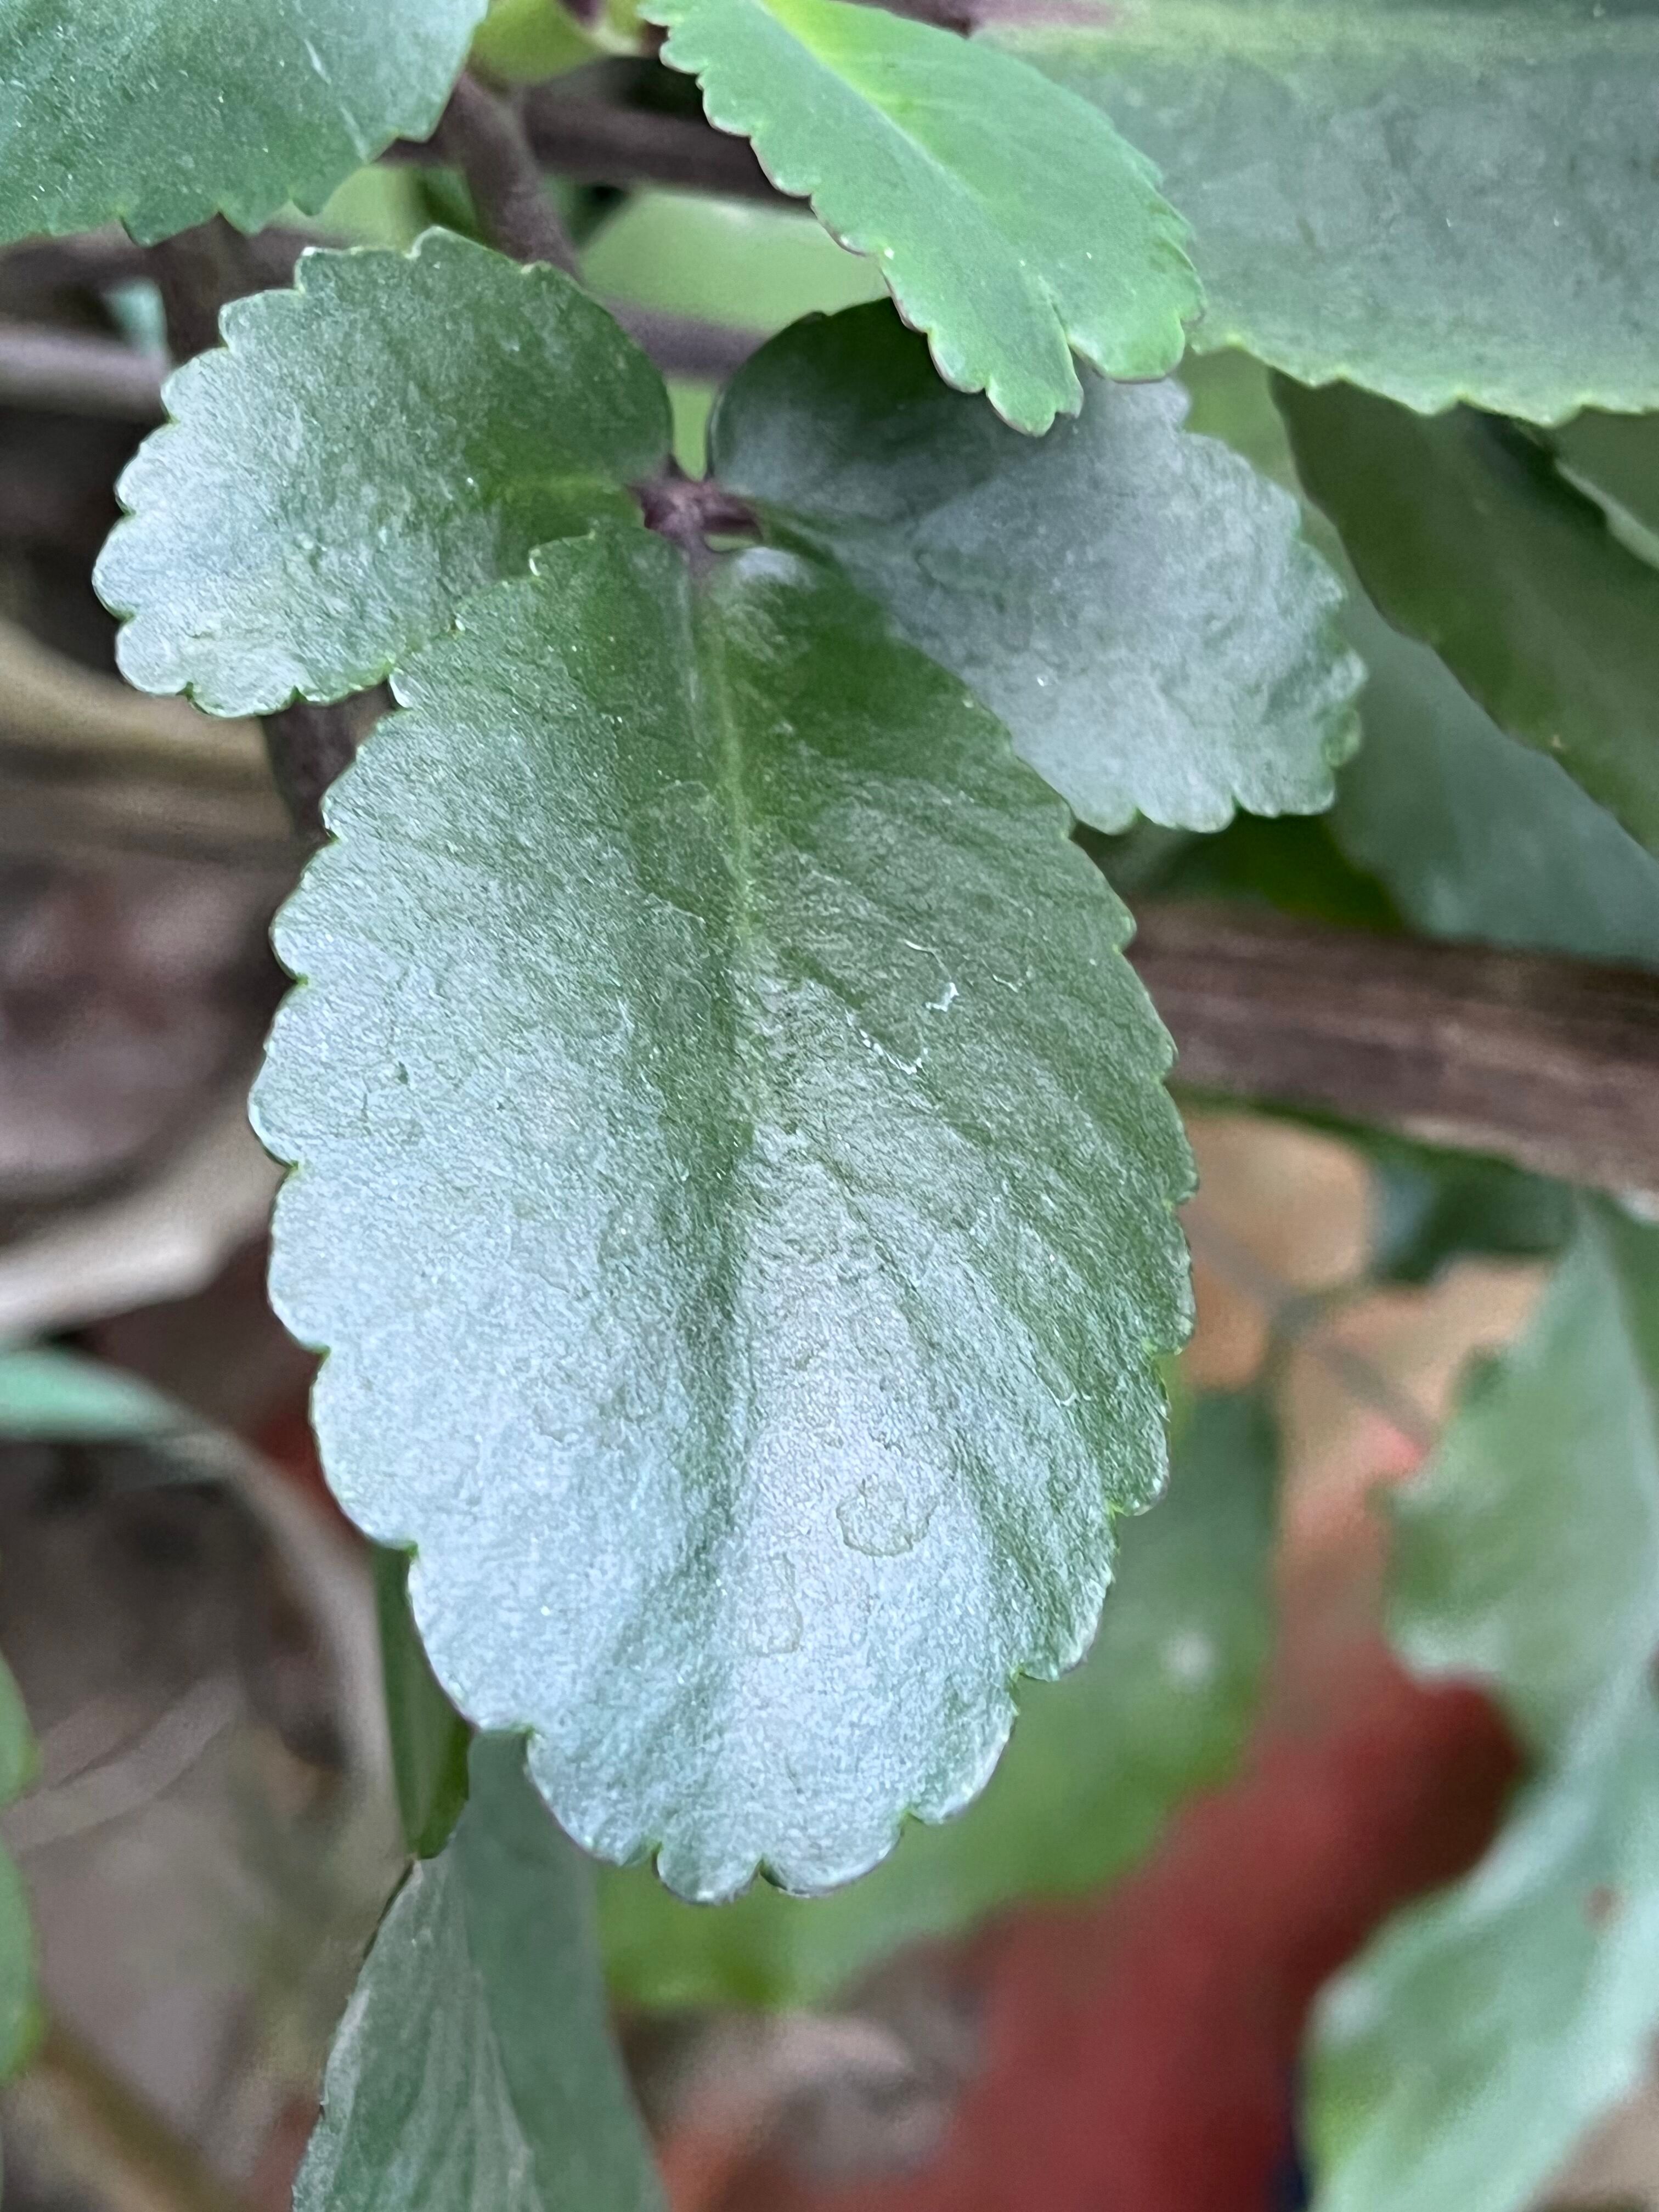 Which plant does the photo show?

pathorkuci
